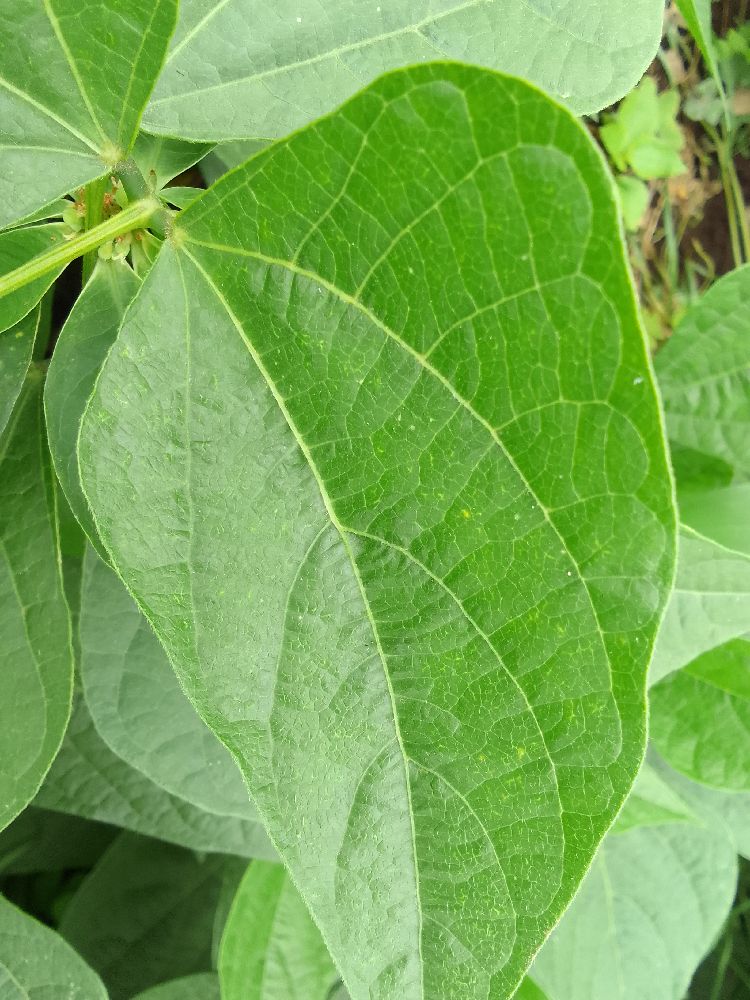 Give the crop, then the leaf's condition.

common bean, healthy
